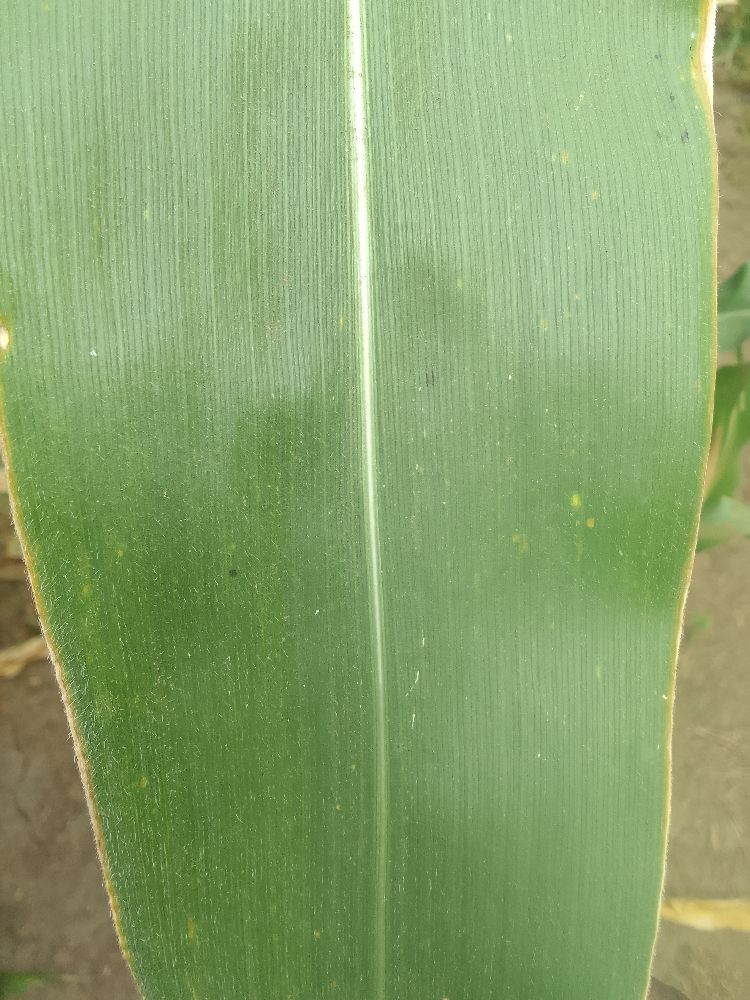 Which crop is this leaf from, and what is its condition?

maize, healthy
